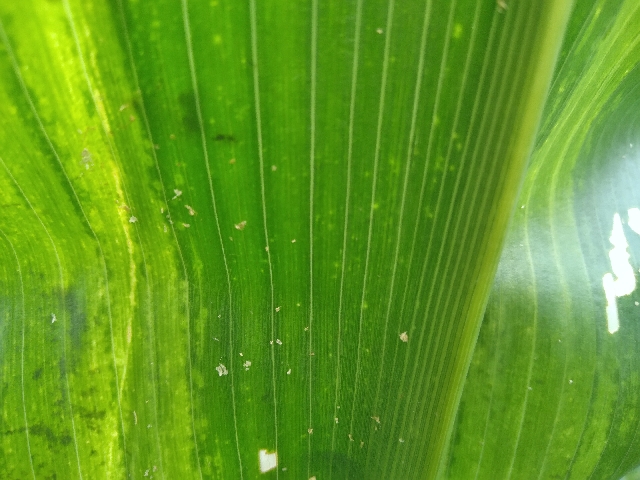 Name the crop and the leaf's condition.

maize, maize lethal necrosis
